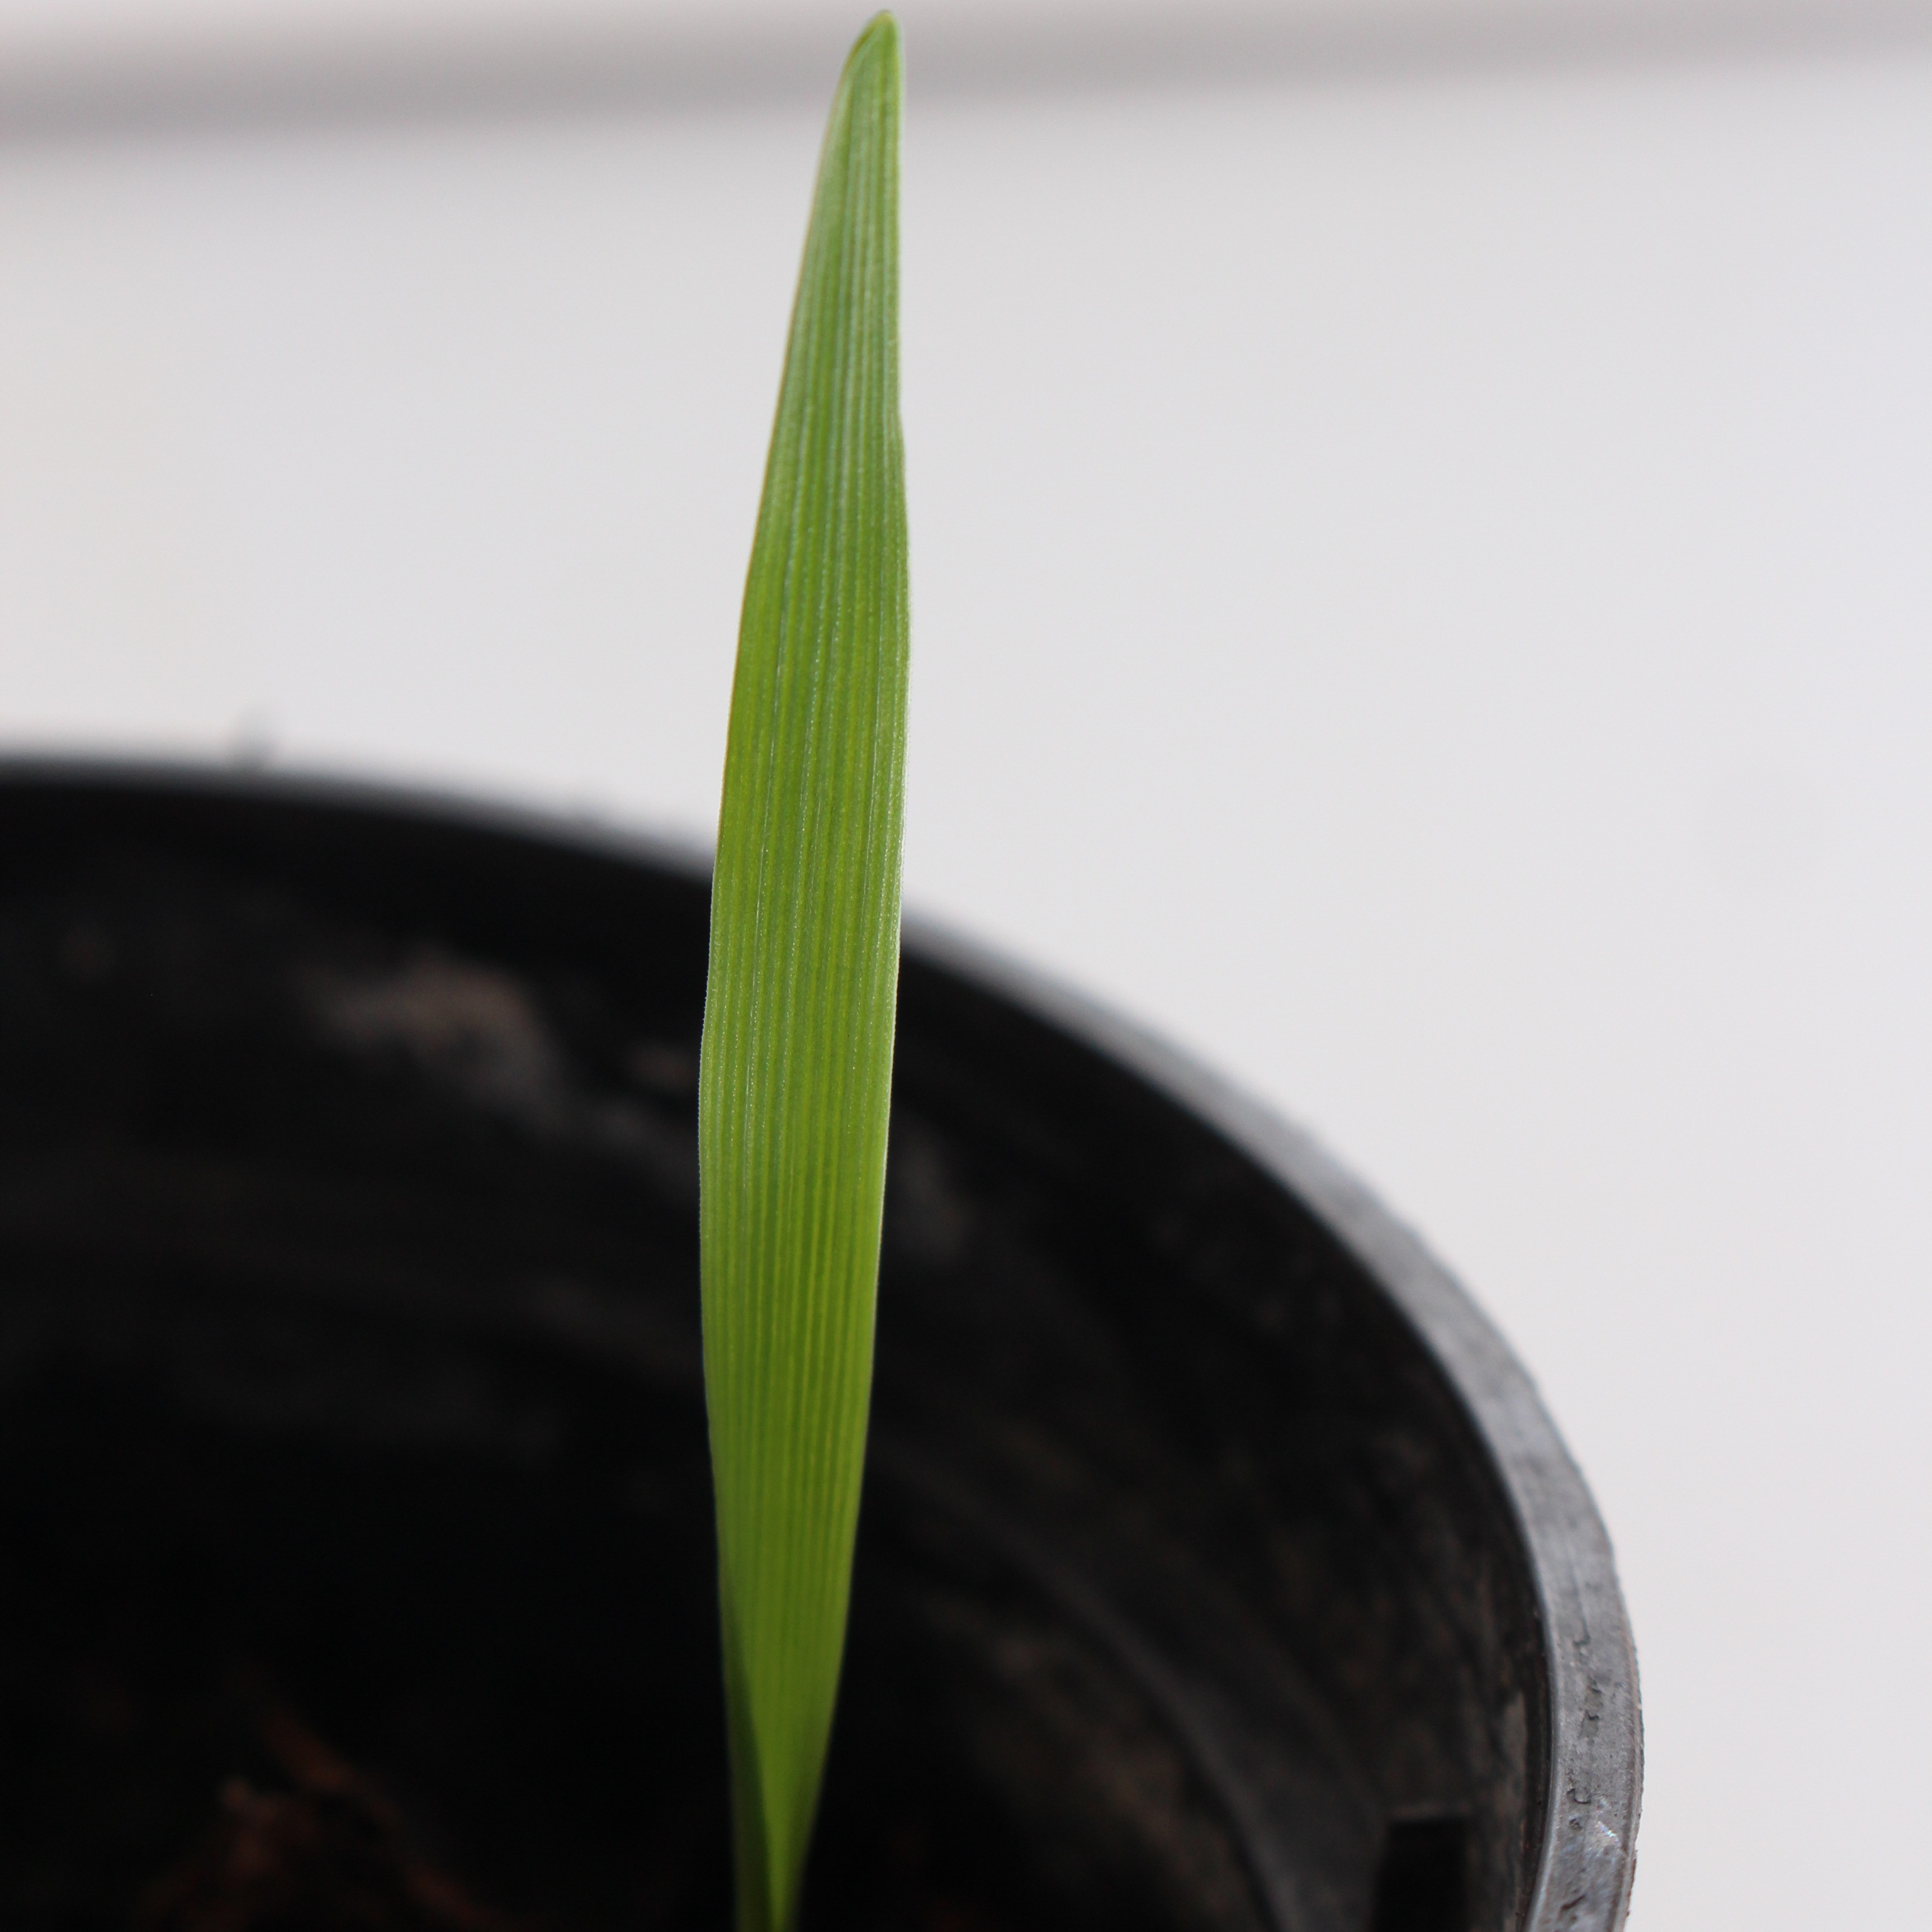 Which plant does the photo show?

Avena sterilis
